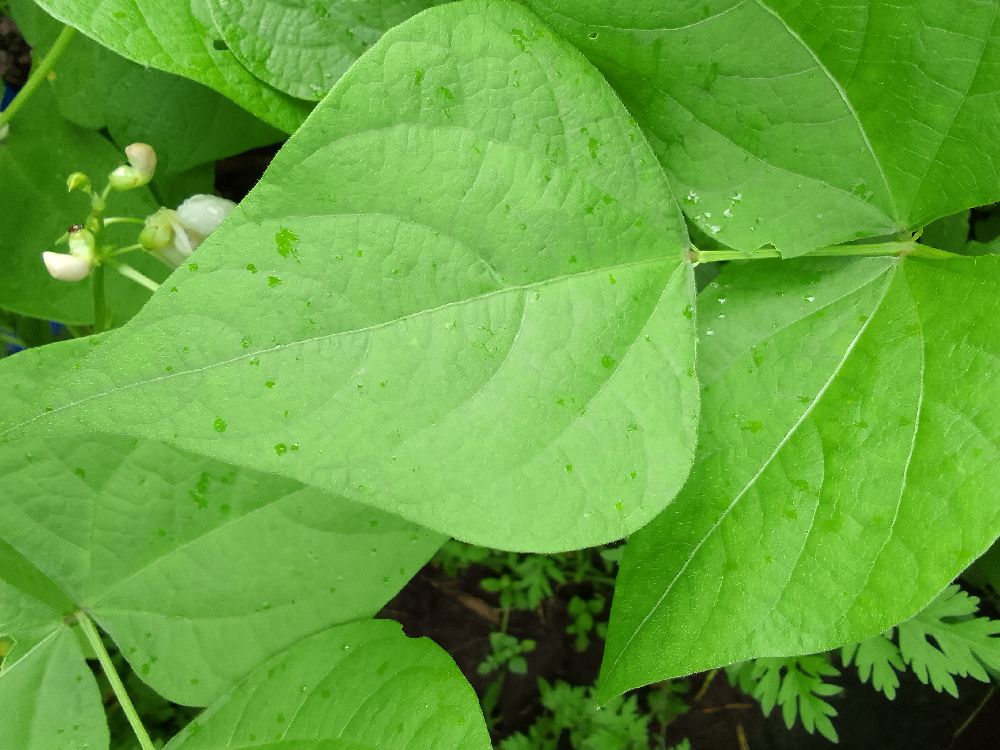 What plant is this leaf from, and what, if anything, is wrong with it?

common bean, healthy
